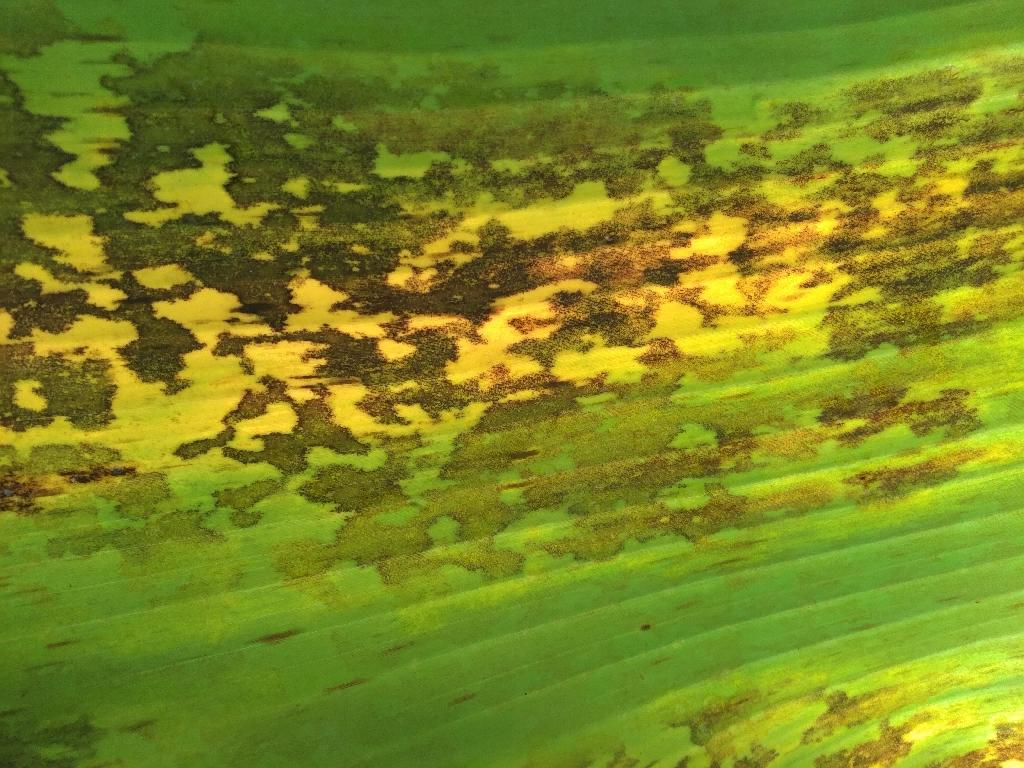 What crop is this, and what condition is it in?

banana, black sigatoka
